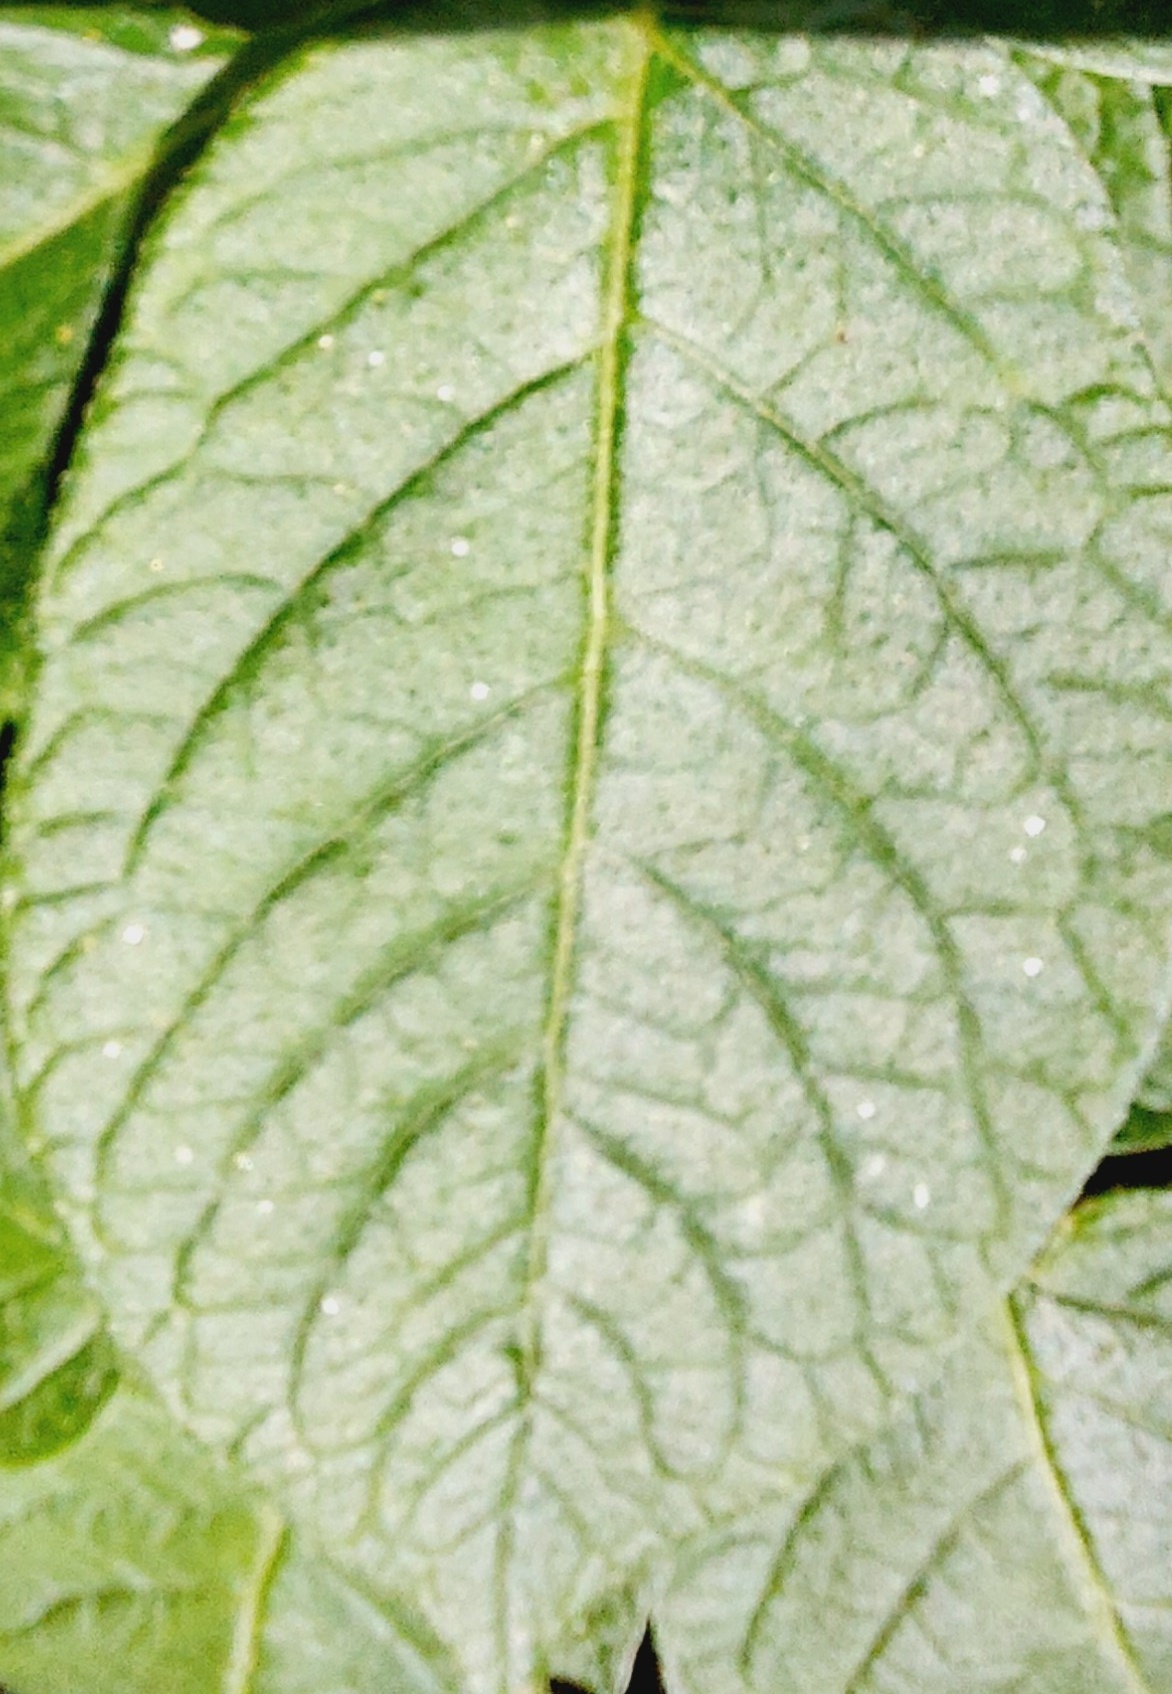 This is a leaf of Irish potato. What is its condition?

healthy
